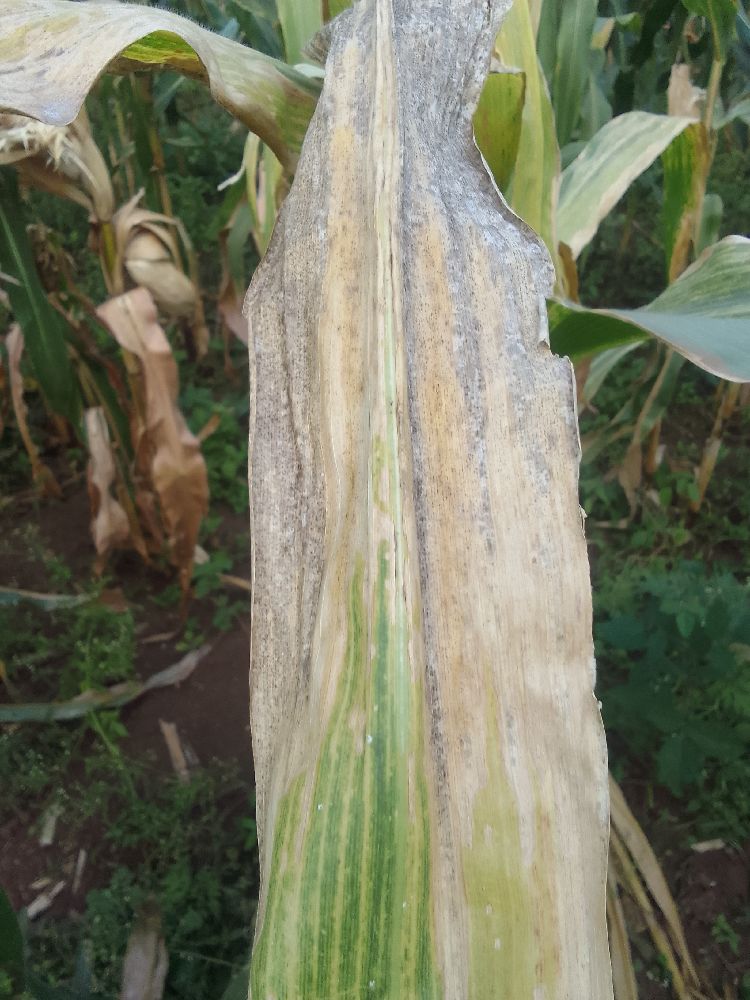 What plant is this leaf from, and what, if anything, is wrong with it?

maize, maize lethal necrosis
